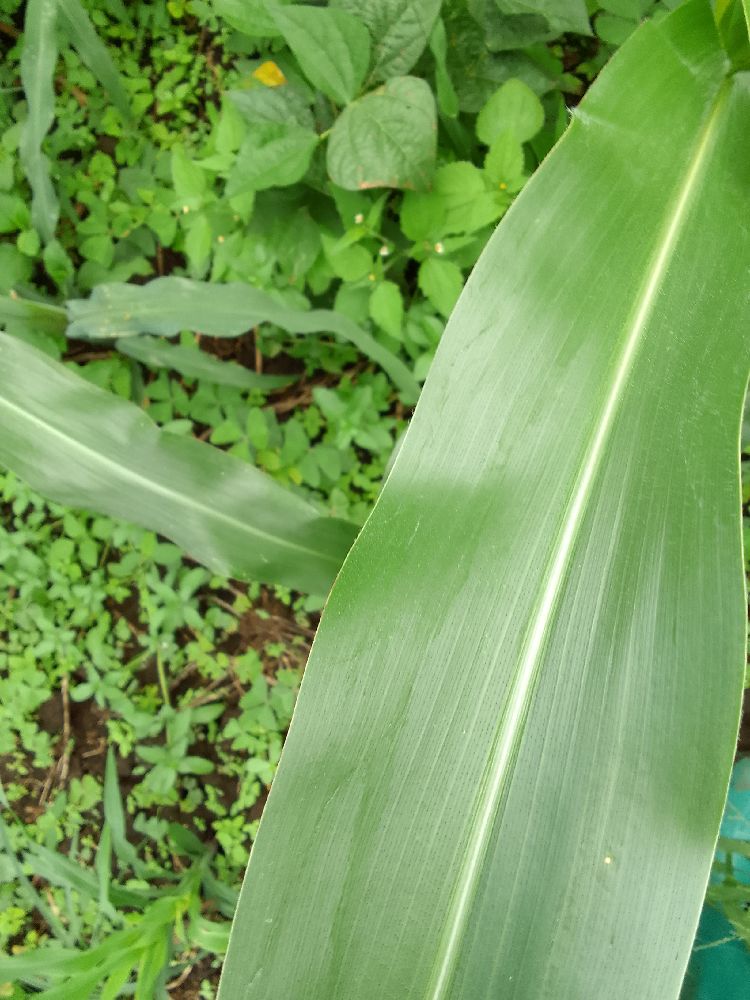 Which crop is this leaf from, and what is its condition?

maize, healthy
